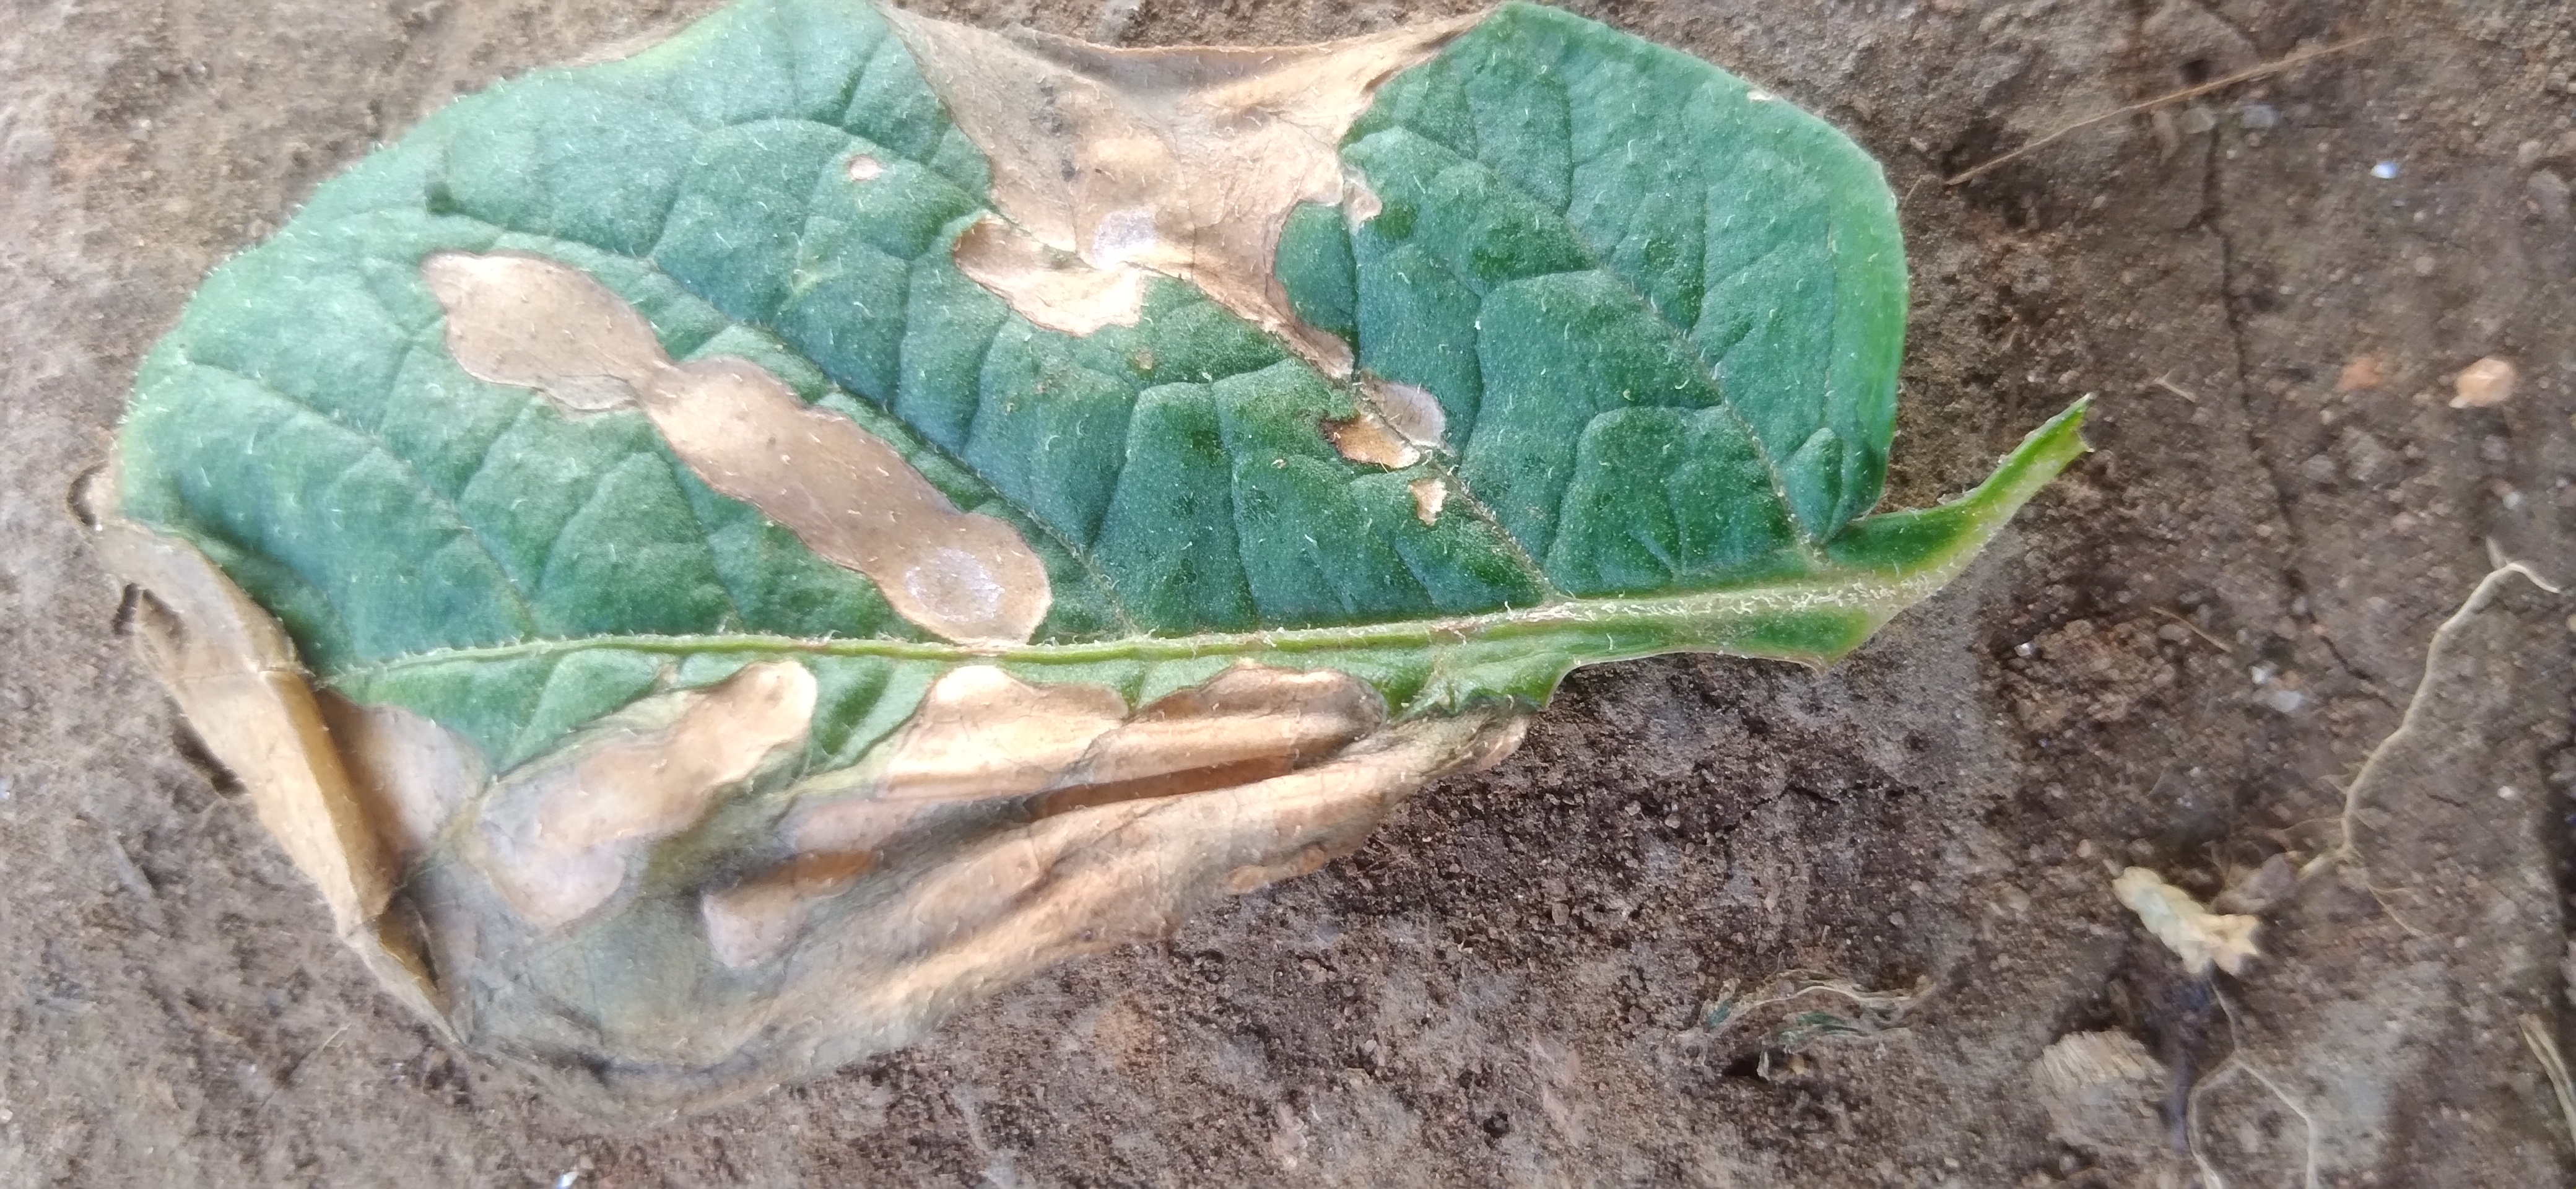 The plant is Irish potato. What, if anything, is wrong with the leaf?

early blight
